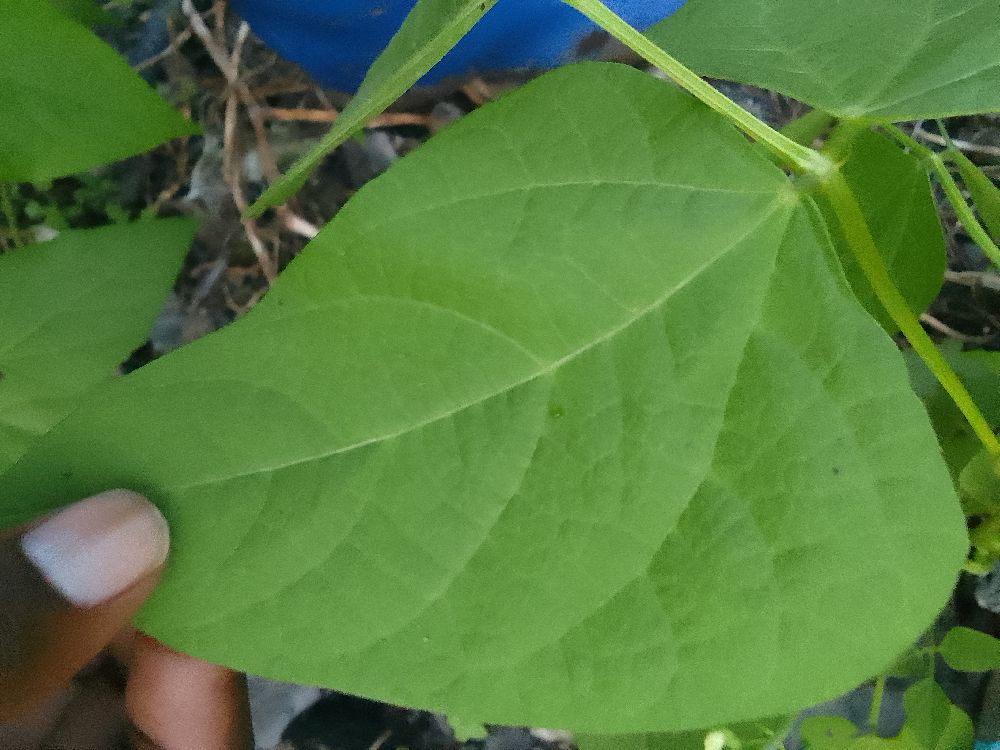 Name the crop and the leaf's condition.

common bean, healthy
